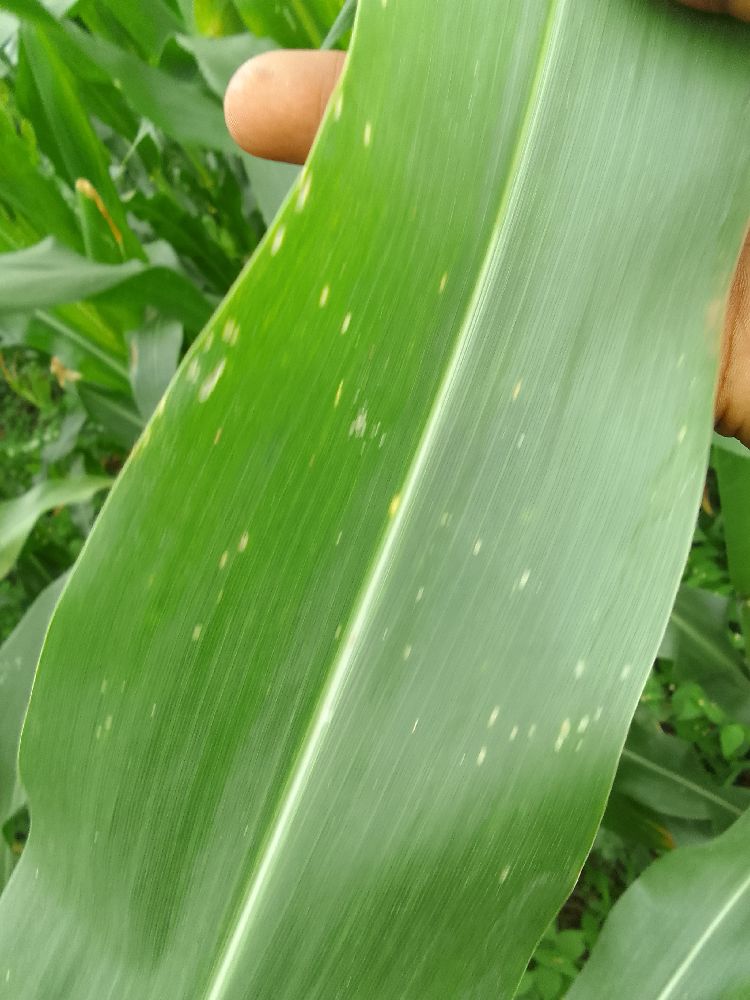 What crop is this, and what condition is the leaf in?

maize, healthy
